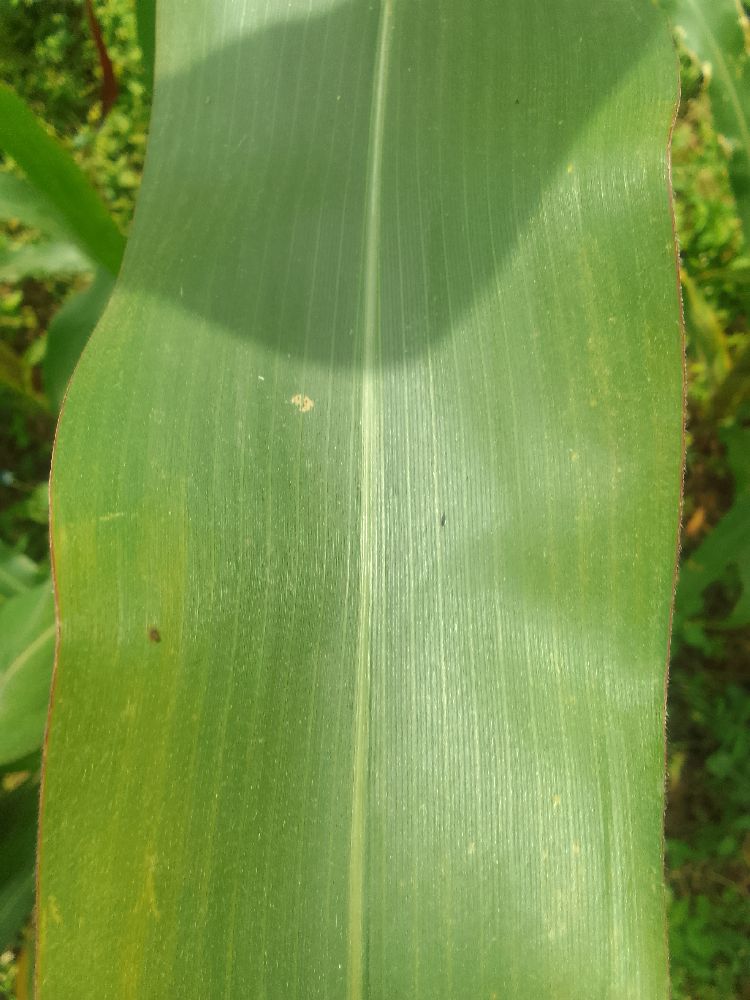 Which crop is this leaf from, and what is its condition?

maize, healthy
